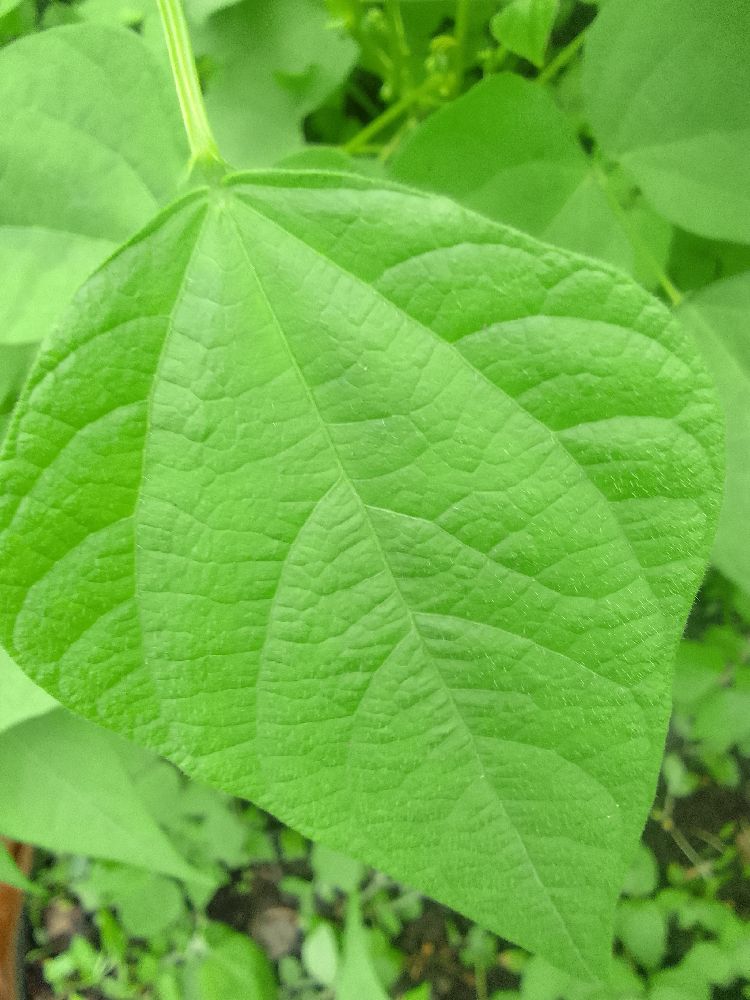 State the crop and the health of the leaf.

common bean, healthy
